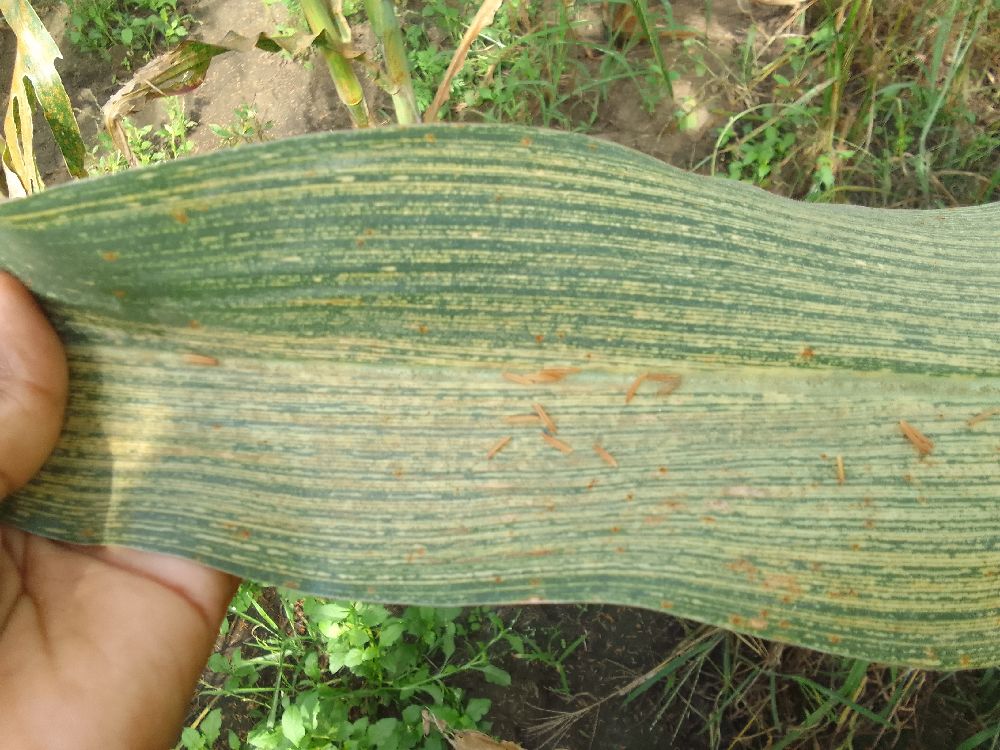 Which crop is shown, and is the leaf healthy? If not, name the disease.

maize, maize streak virus
